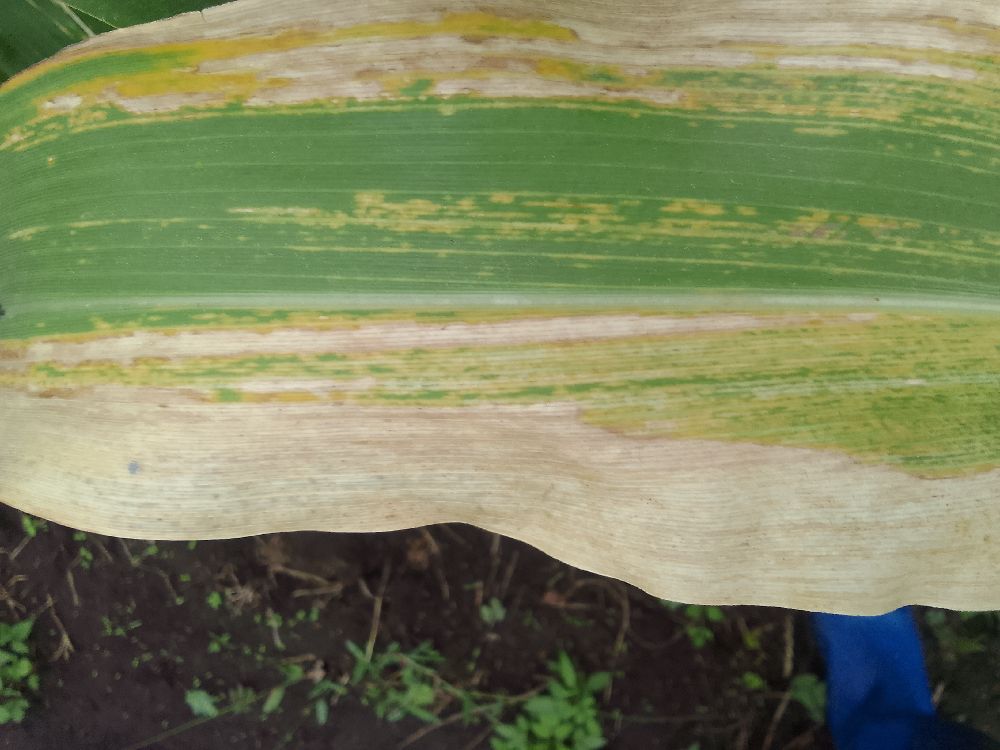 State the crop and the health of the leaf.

maize, maize lethal necrosis
